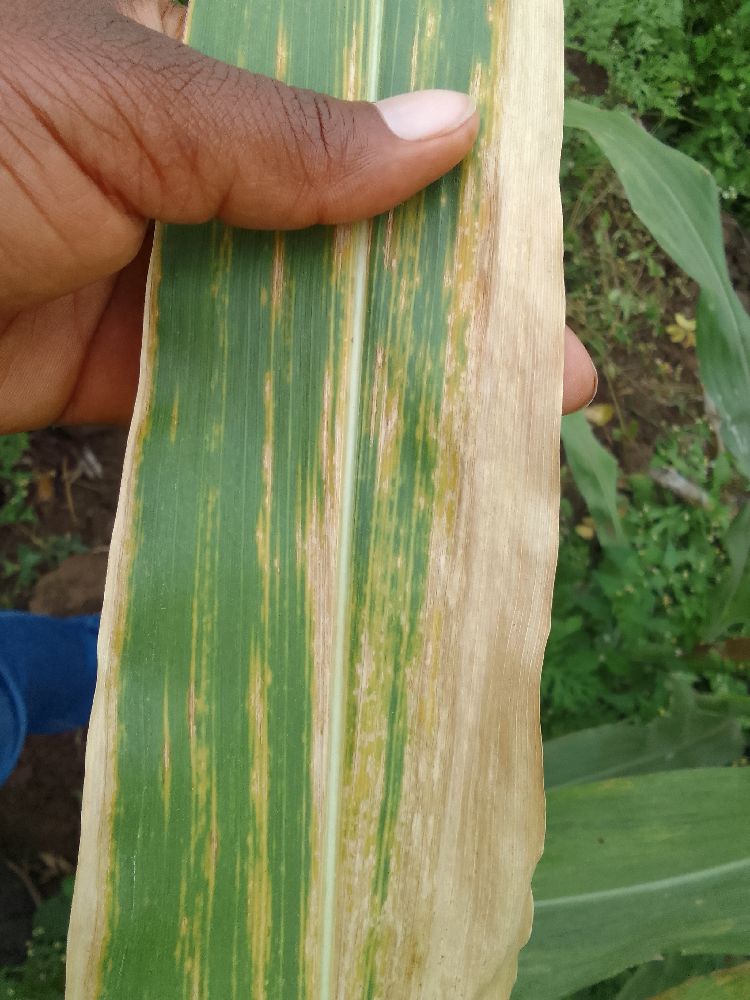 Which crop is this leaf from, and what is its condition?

maize, maize lethal necrosis
